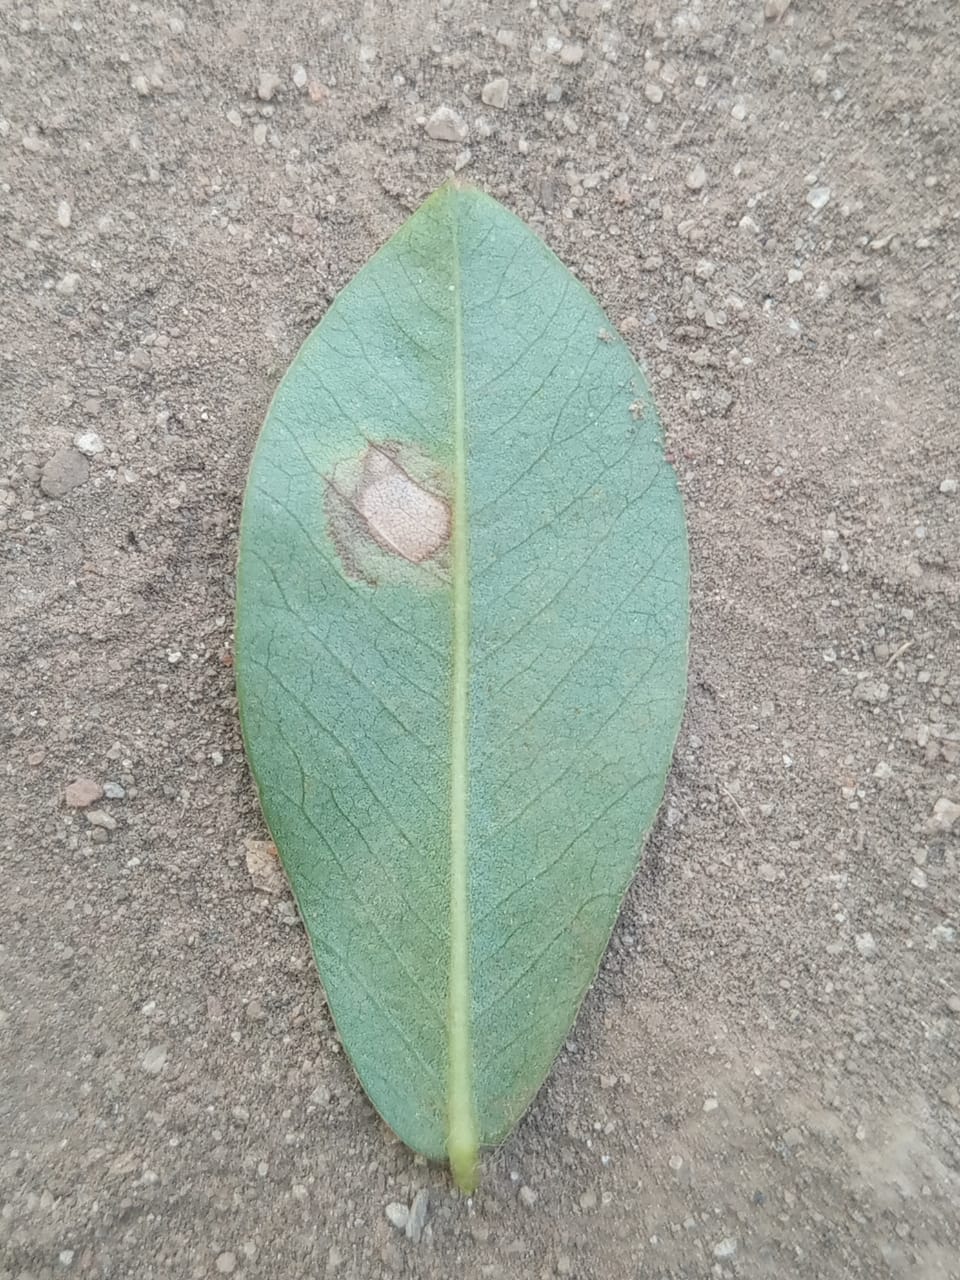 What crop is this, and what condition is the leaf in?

peanut, phoma arachidicola
